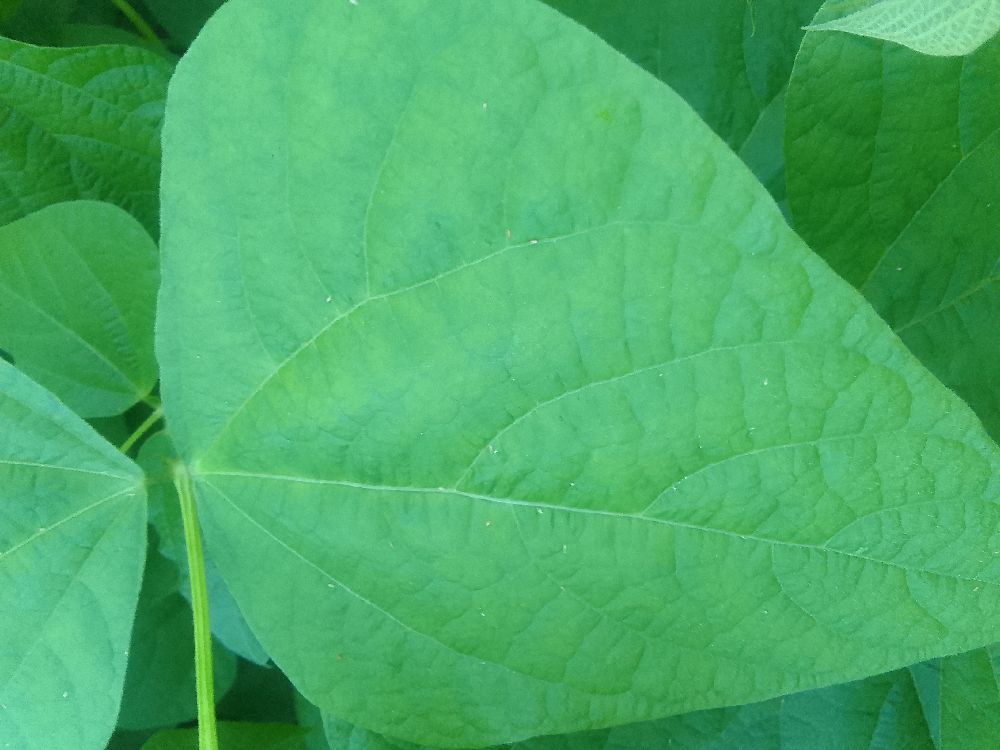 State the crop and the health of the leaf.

common bean, healthy
